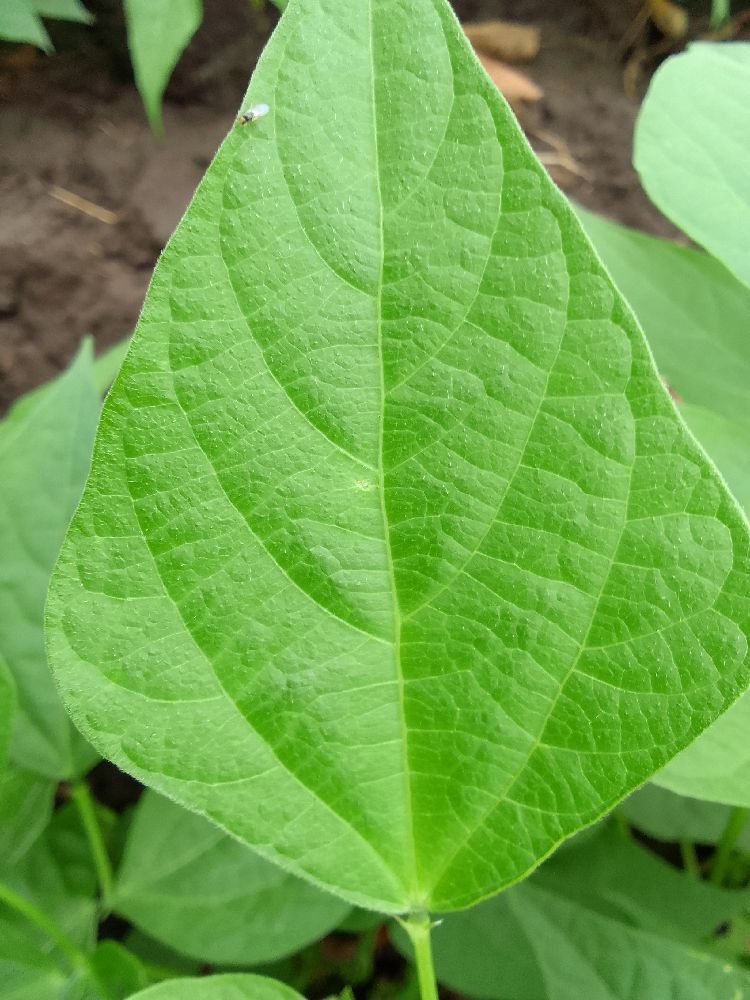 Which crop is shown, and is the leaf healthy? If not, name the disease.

common bean, healthy
